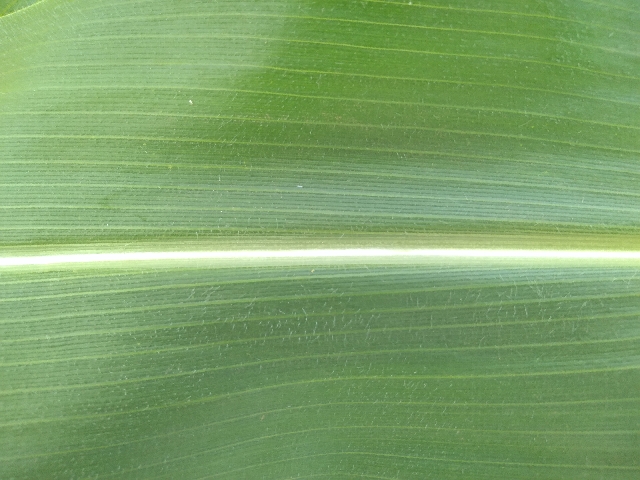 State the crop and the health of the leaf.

maize, healthy
